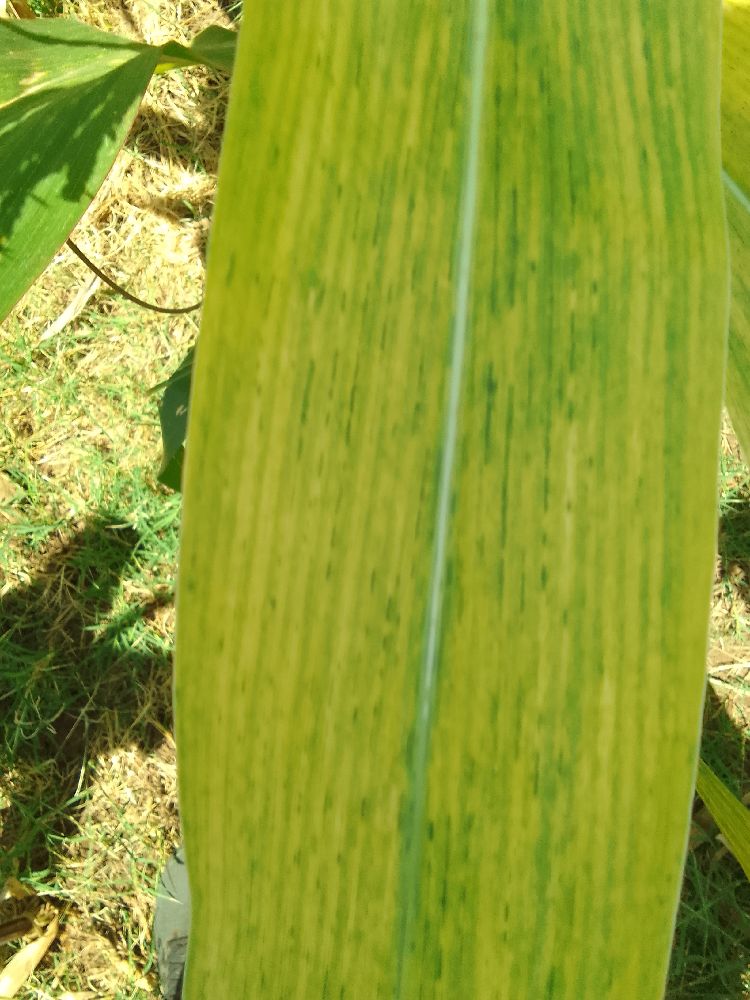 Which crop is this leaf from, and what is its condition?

maize, maize lethal necrosis
